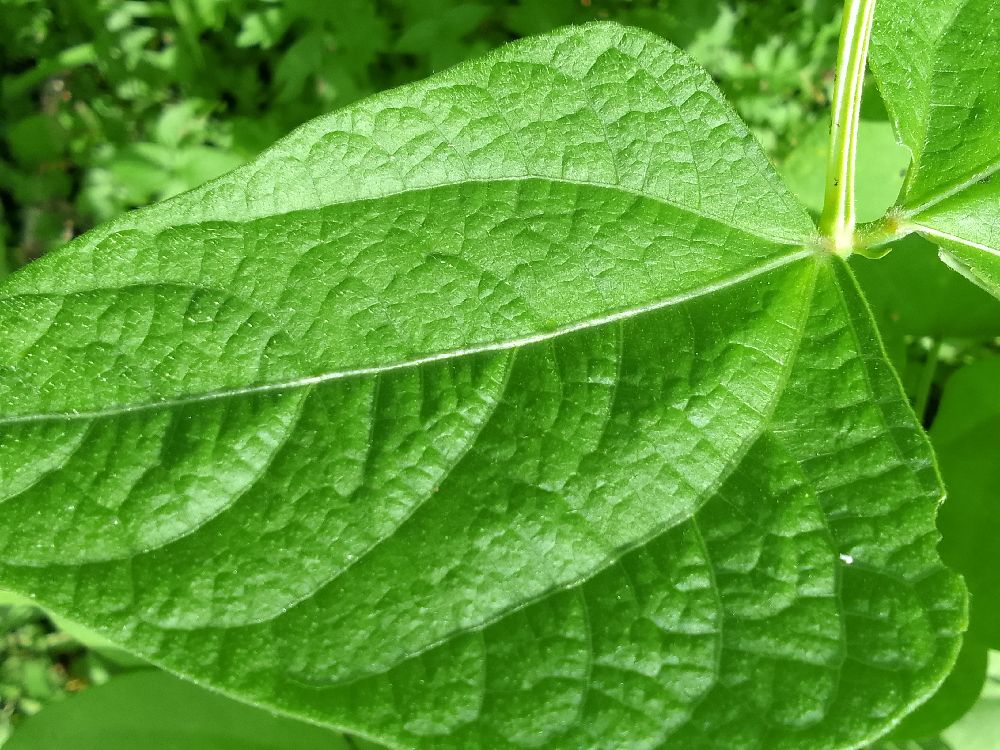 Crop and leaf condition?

common bean, healthy
